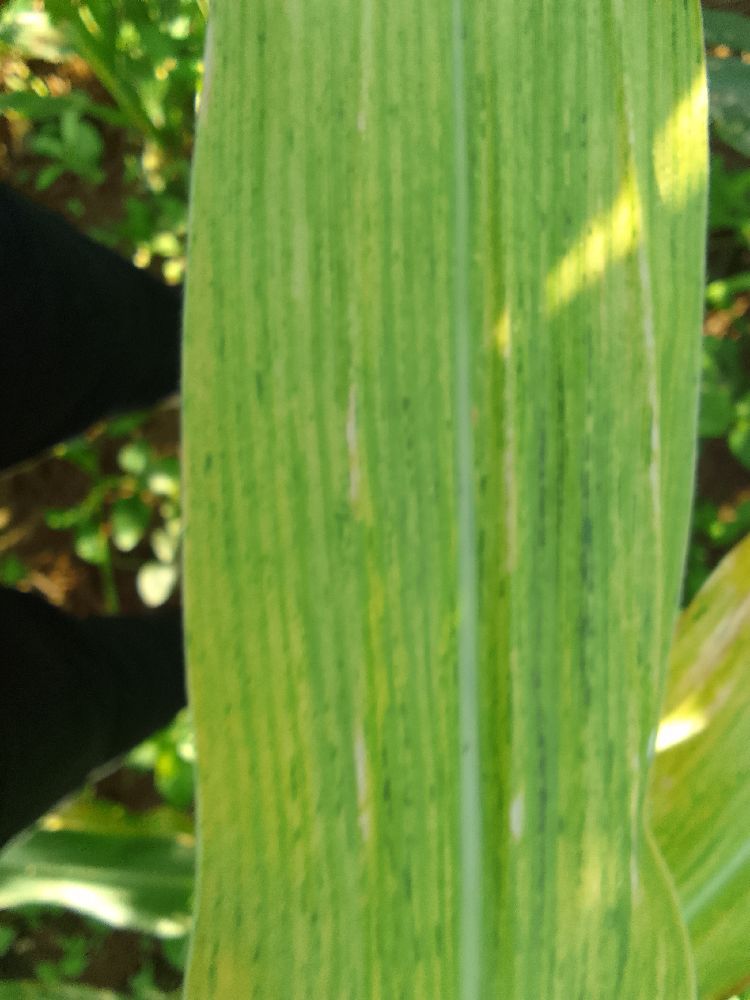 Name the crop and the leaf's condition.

maize, maize lethal necrosis
